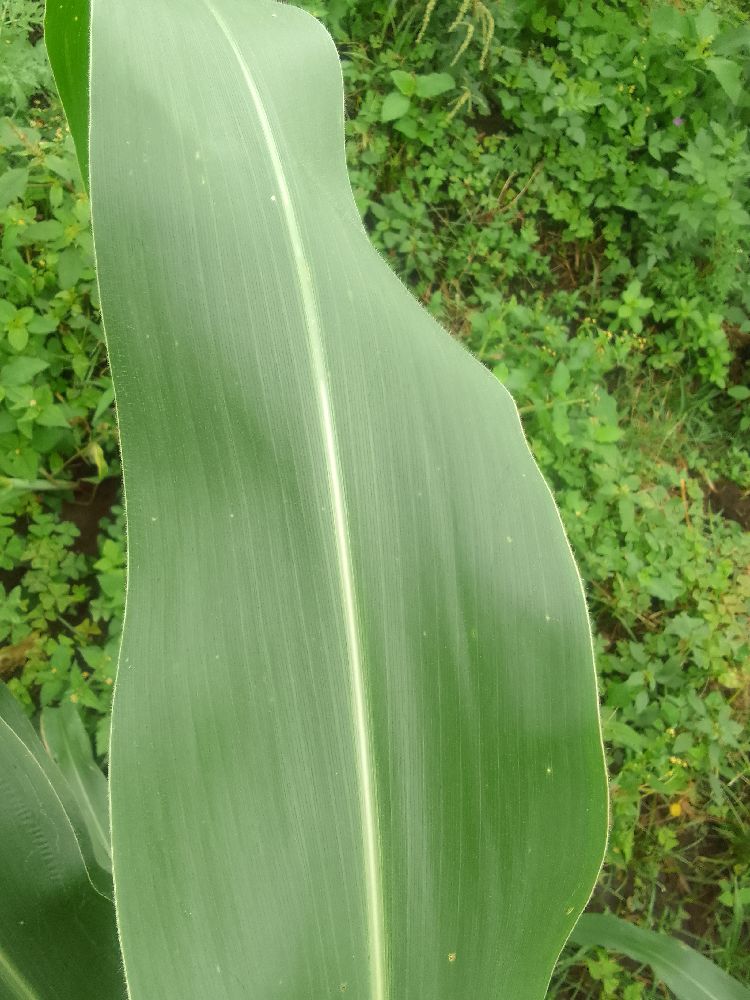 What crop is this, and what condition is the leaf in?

maize, healthy
